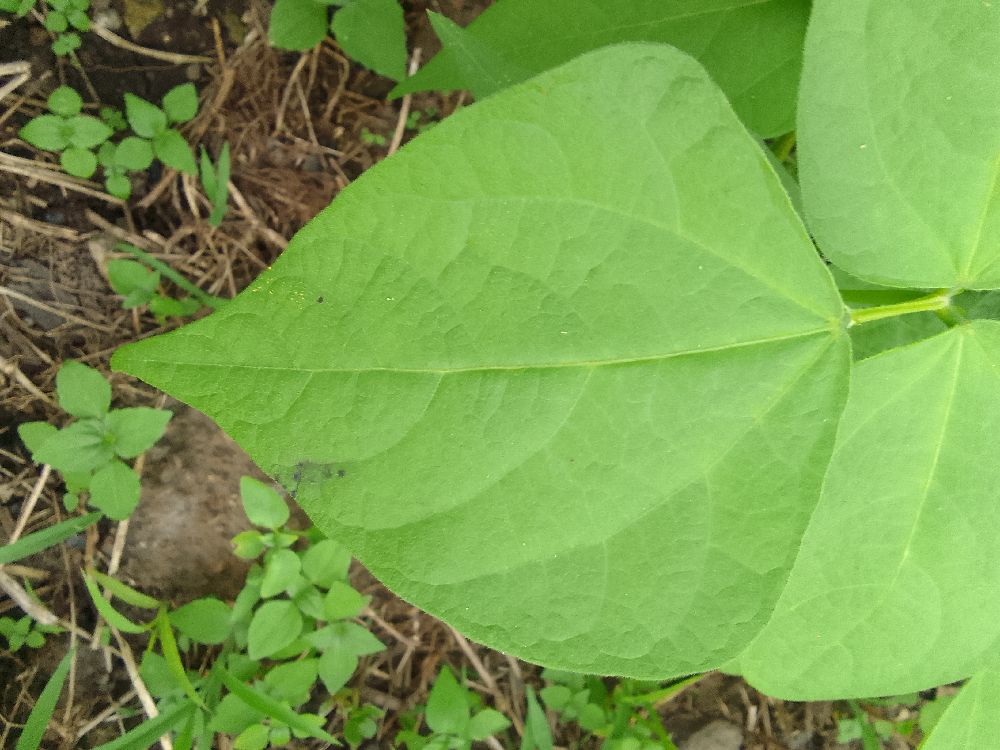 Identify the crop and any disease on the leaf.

common bean, healthy
